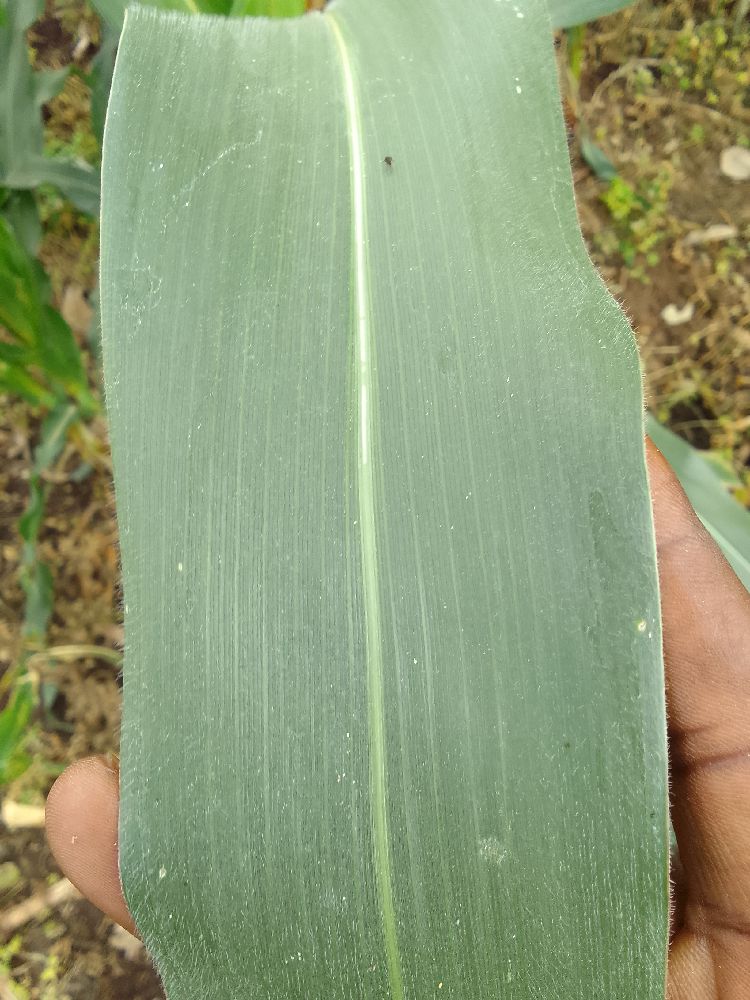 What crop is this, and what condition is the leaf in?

maize, healthy
